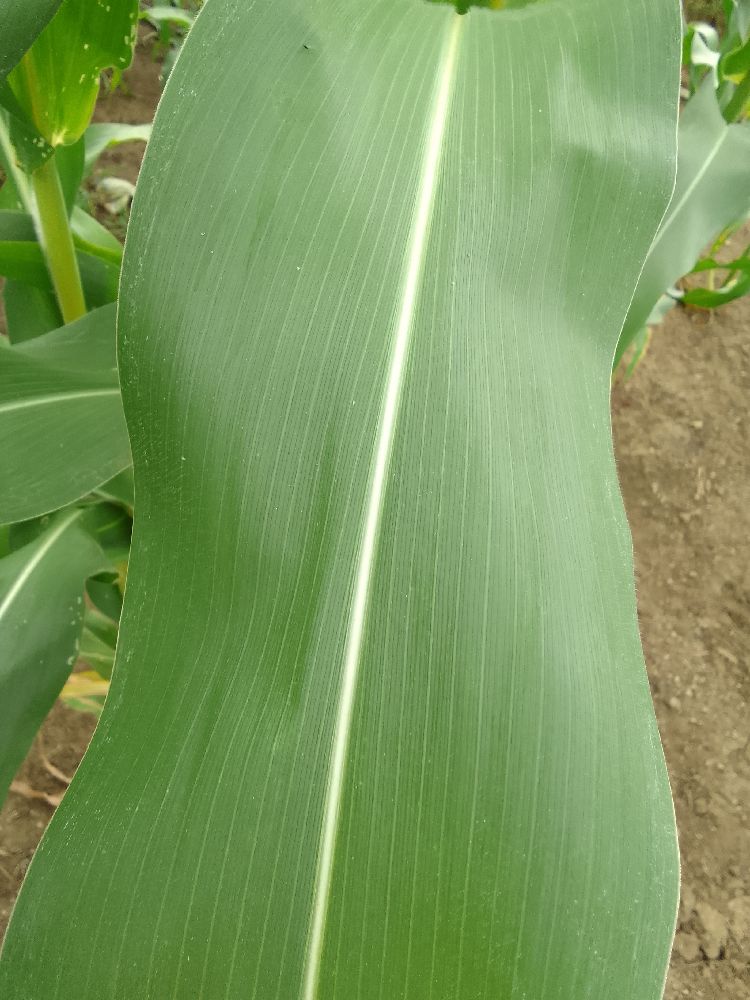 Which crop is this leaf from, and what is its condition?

maize, healthy
